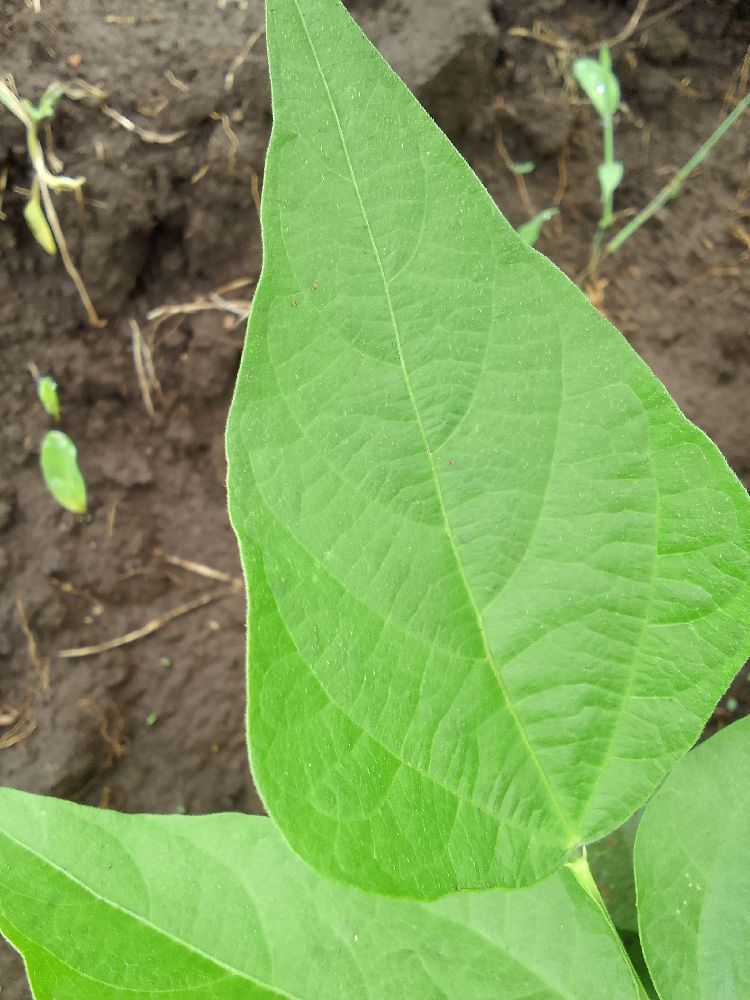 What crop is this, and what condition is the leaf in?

common bean, healthy
